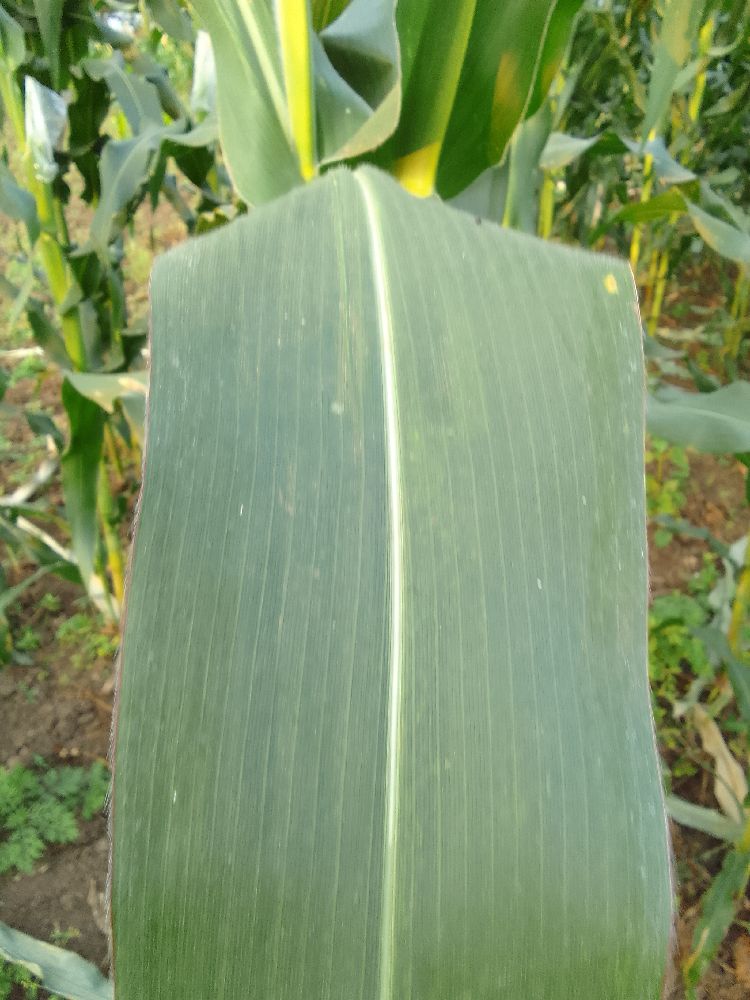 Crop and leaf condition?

maize, healthy
